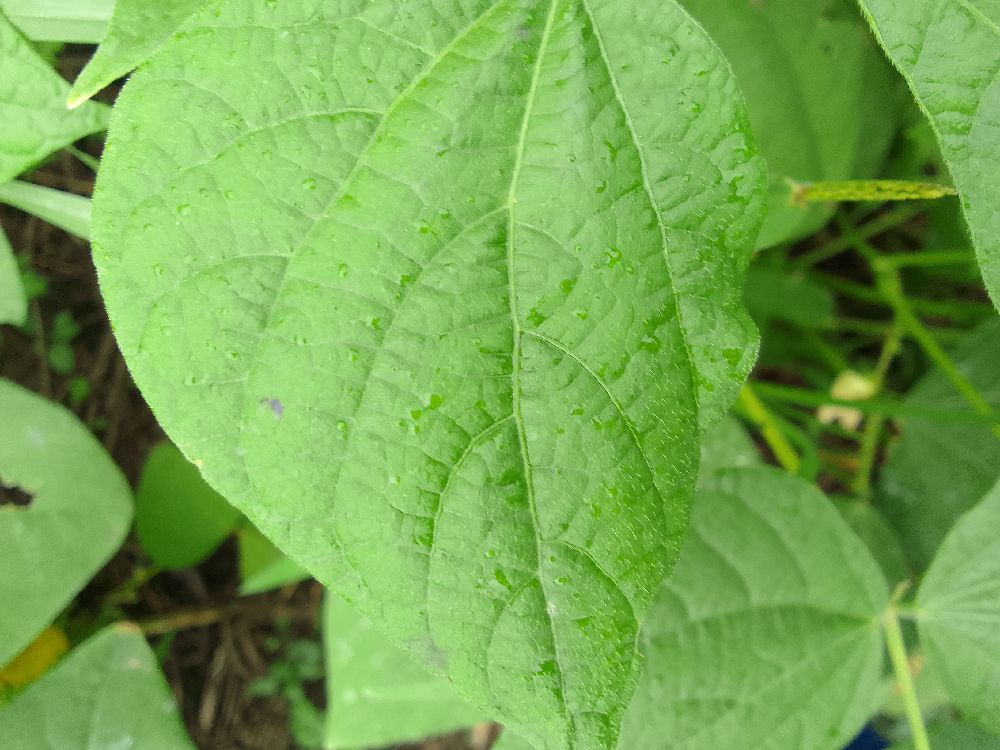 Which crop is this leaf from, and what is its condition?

common bean, healthy
